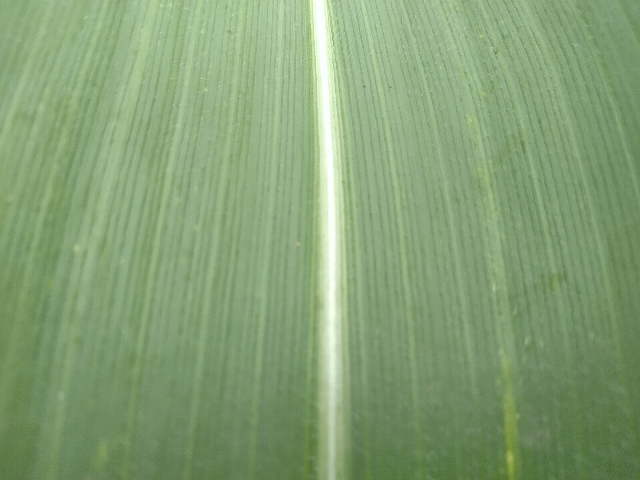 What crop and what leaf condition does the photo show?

maize, healthy
